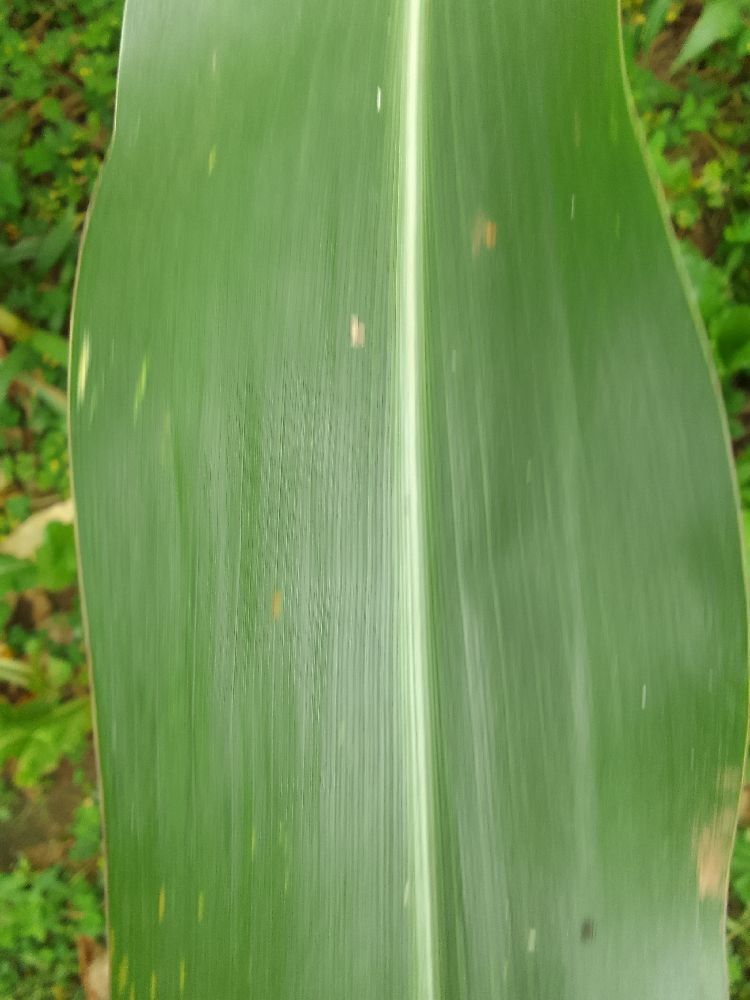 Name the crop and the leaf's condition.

maize, healthy
